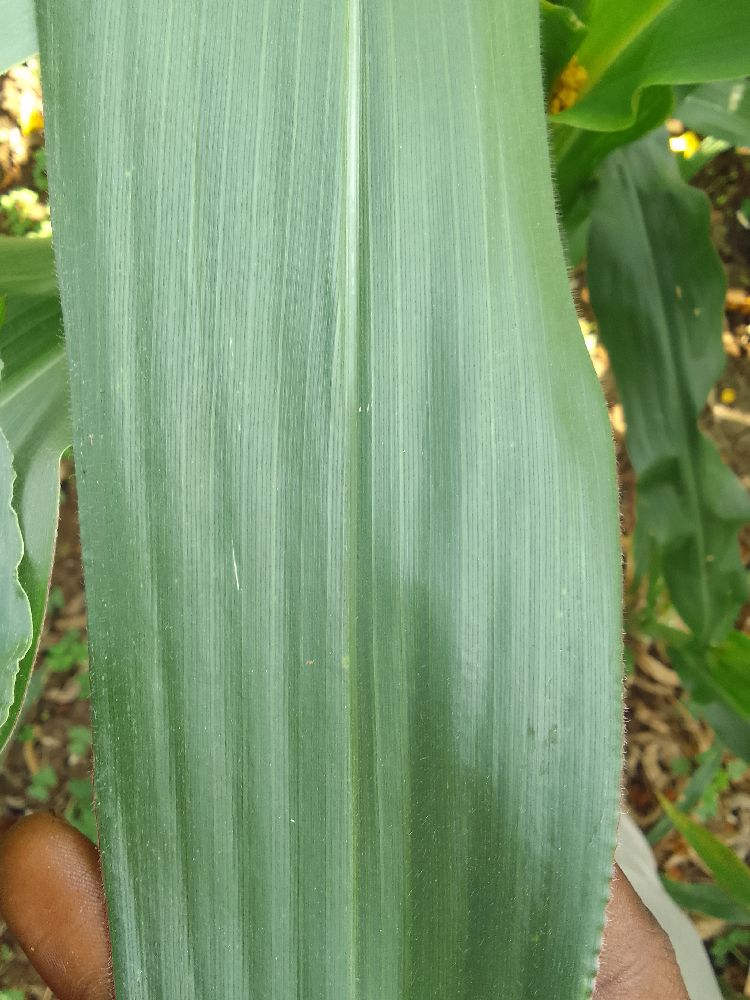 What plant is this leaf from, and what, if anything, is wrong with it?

maize, healthy
